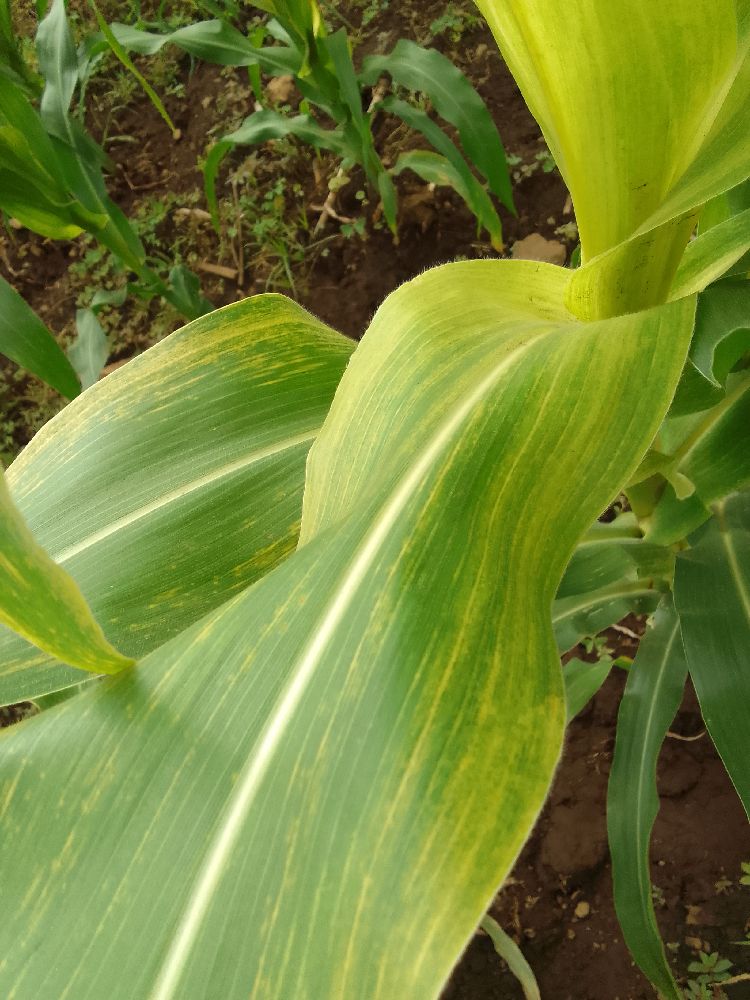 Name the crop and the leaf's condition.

maize, maize lethal necrosis
